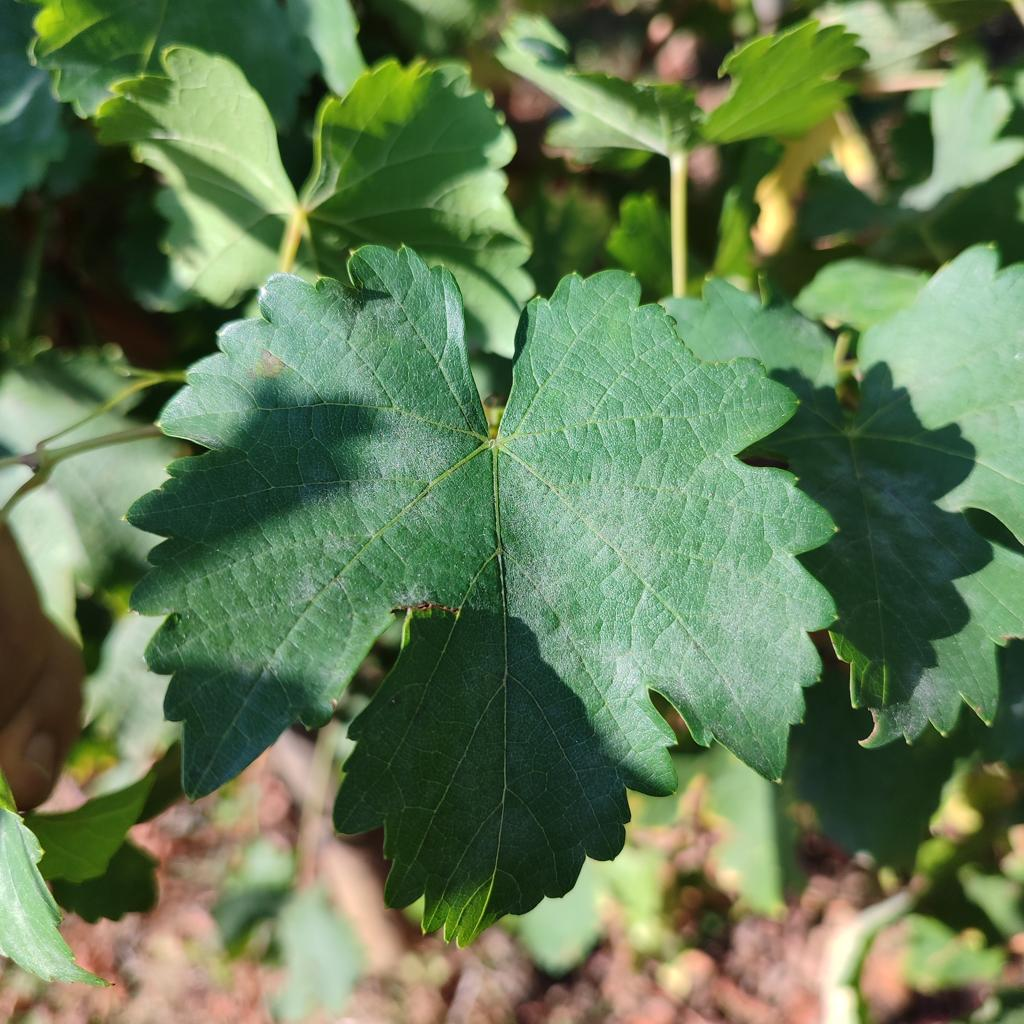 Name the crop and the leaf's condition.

grapevine, powdery mildew
